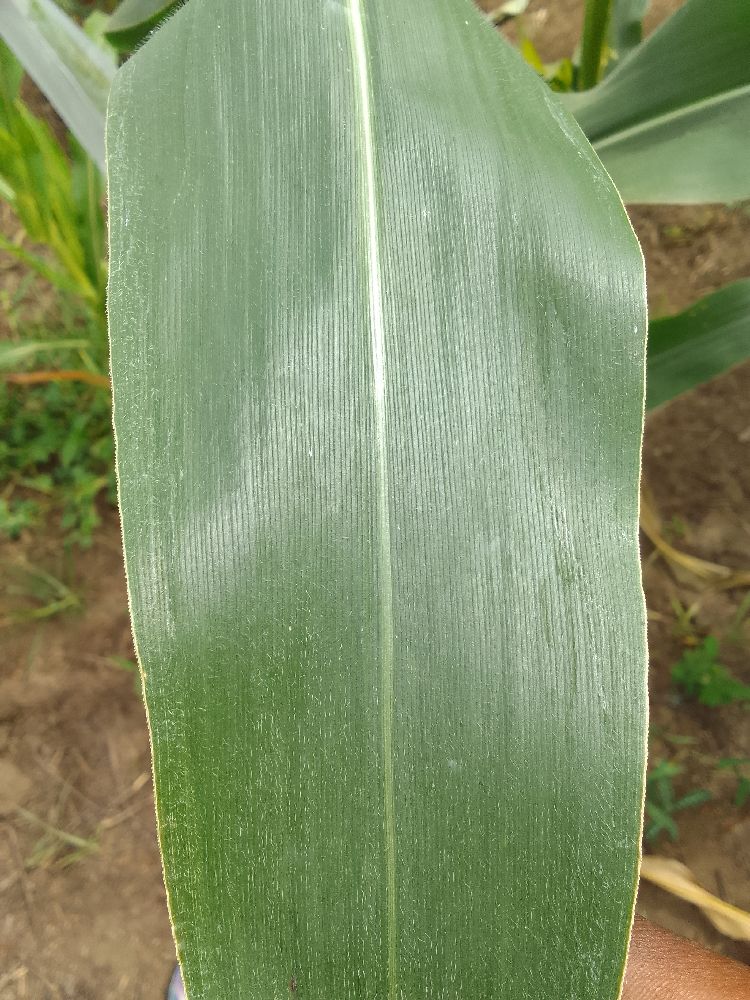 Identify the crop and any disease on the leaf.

maize, healthy
